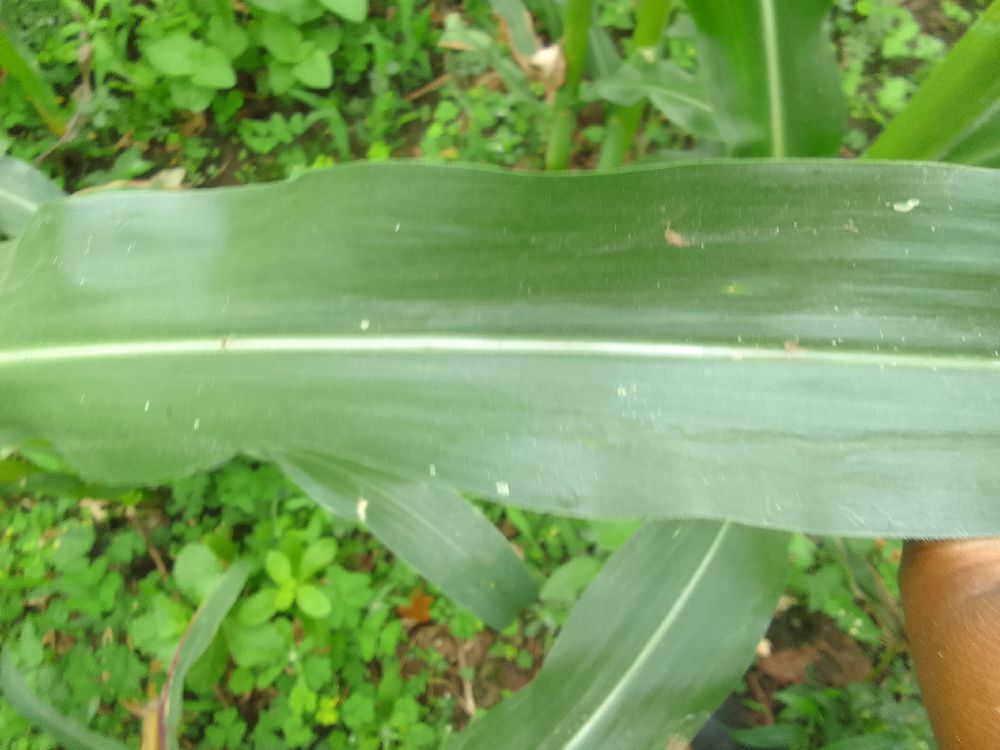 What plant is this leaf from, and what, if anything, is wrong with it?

maize, healthy
